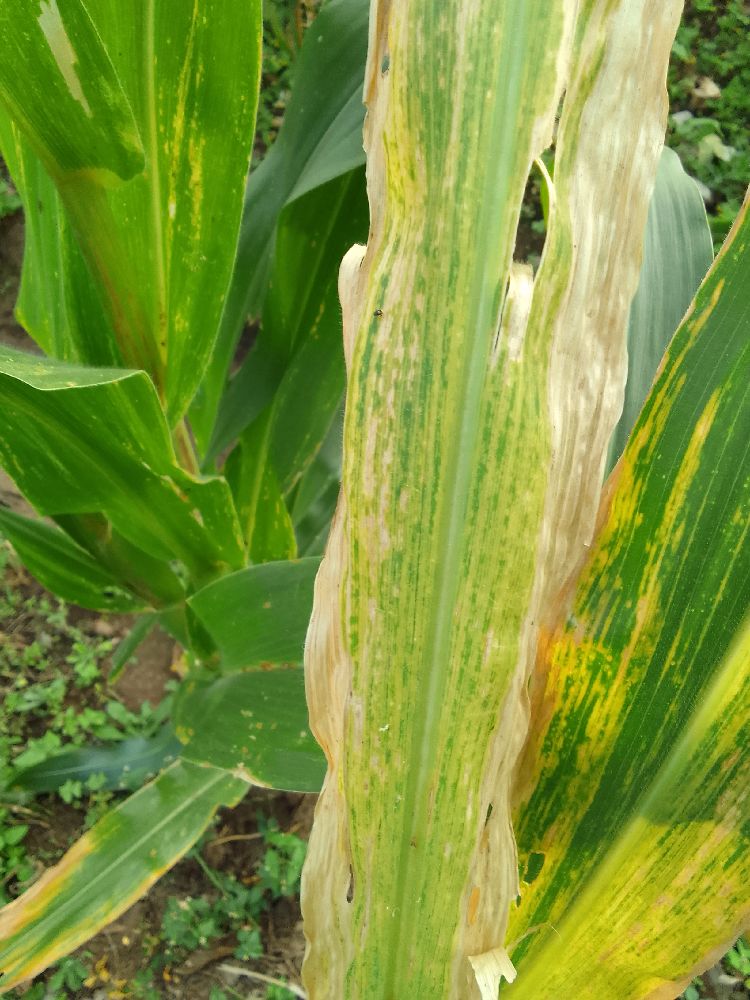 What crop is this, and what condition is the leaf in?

maize, maize lethal necrosis
